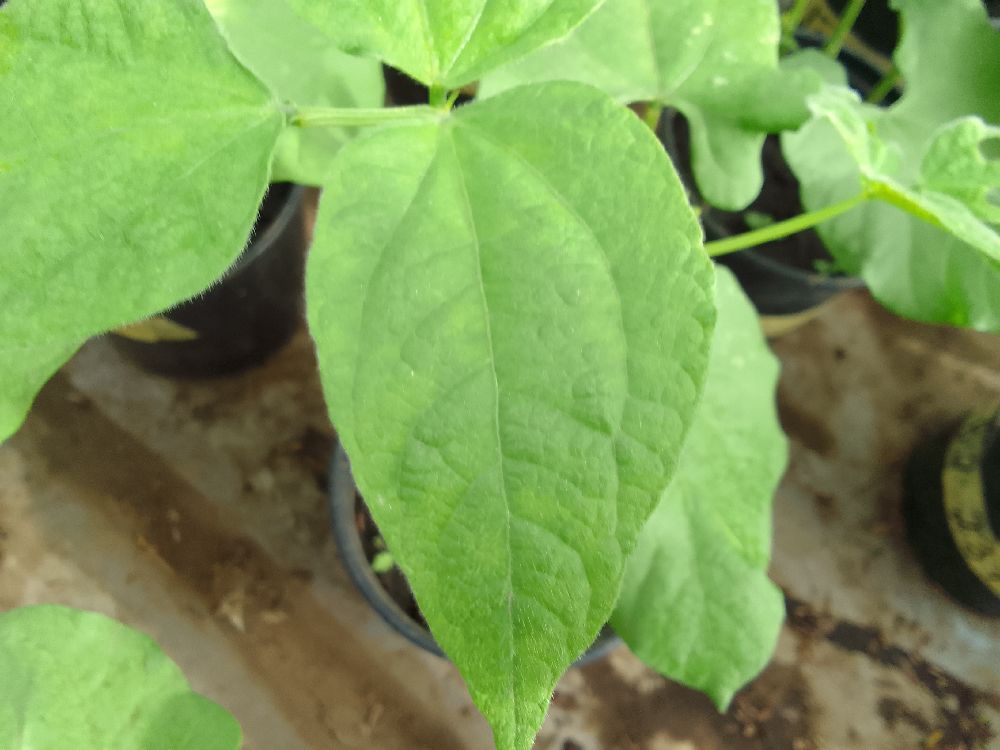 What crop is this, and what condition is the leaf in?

common bean, healthy
